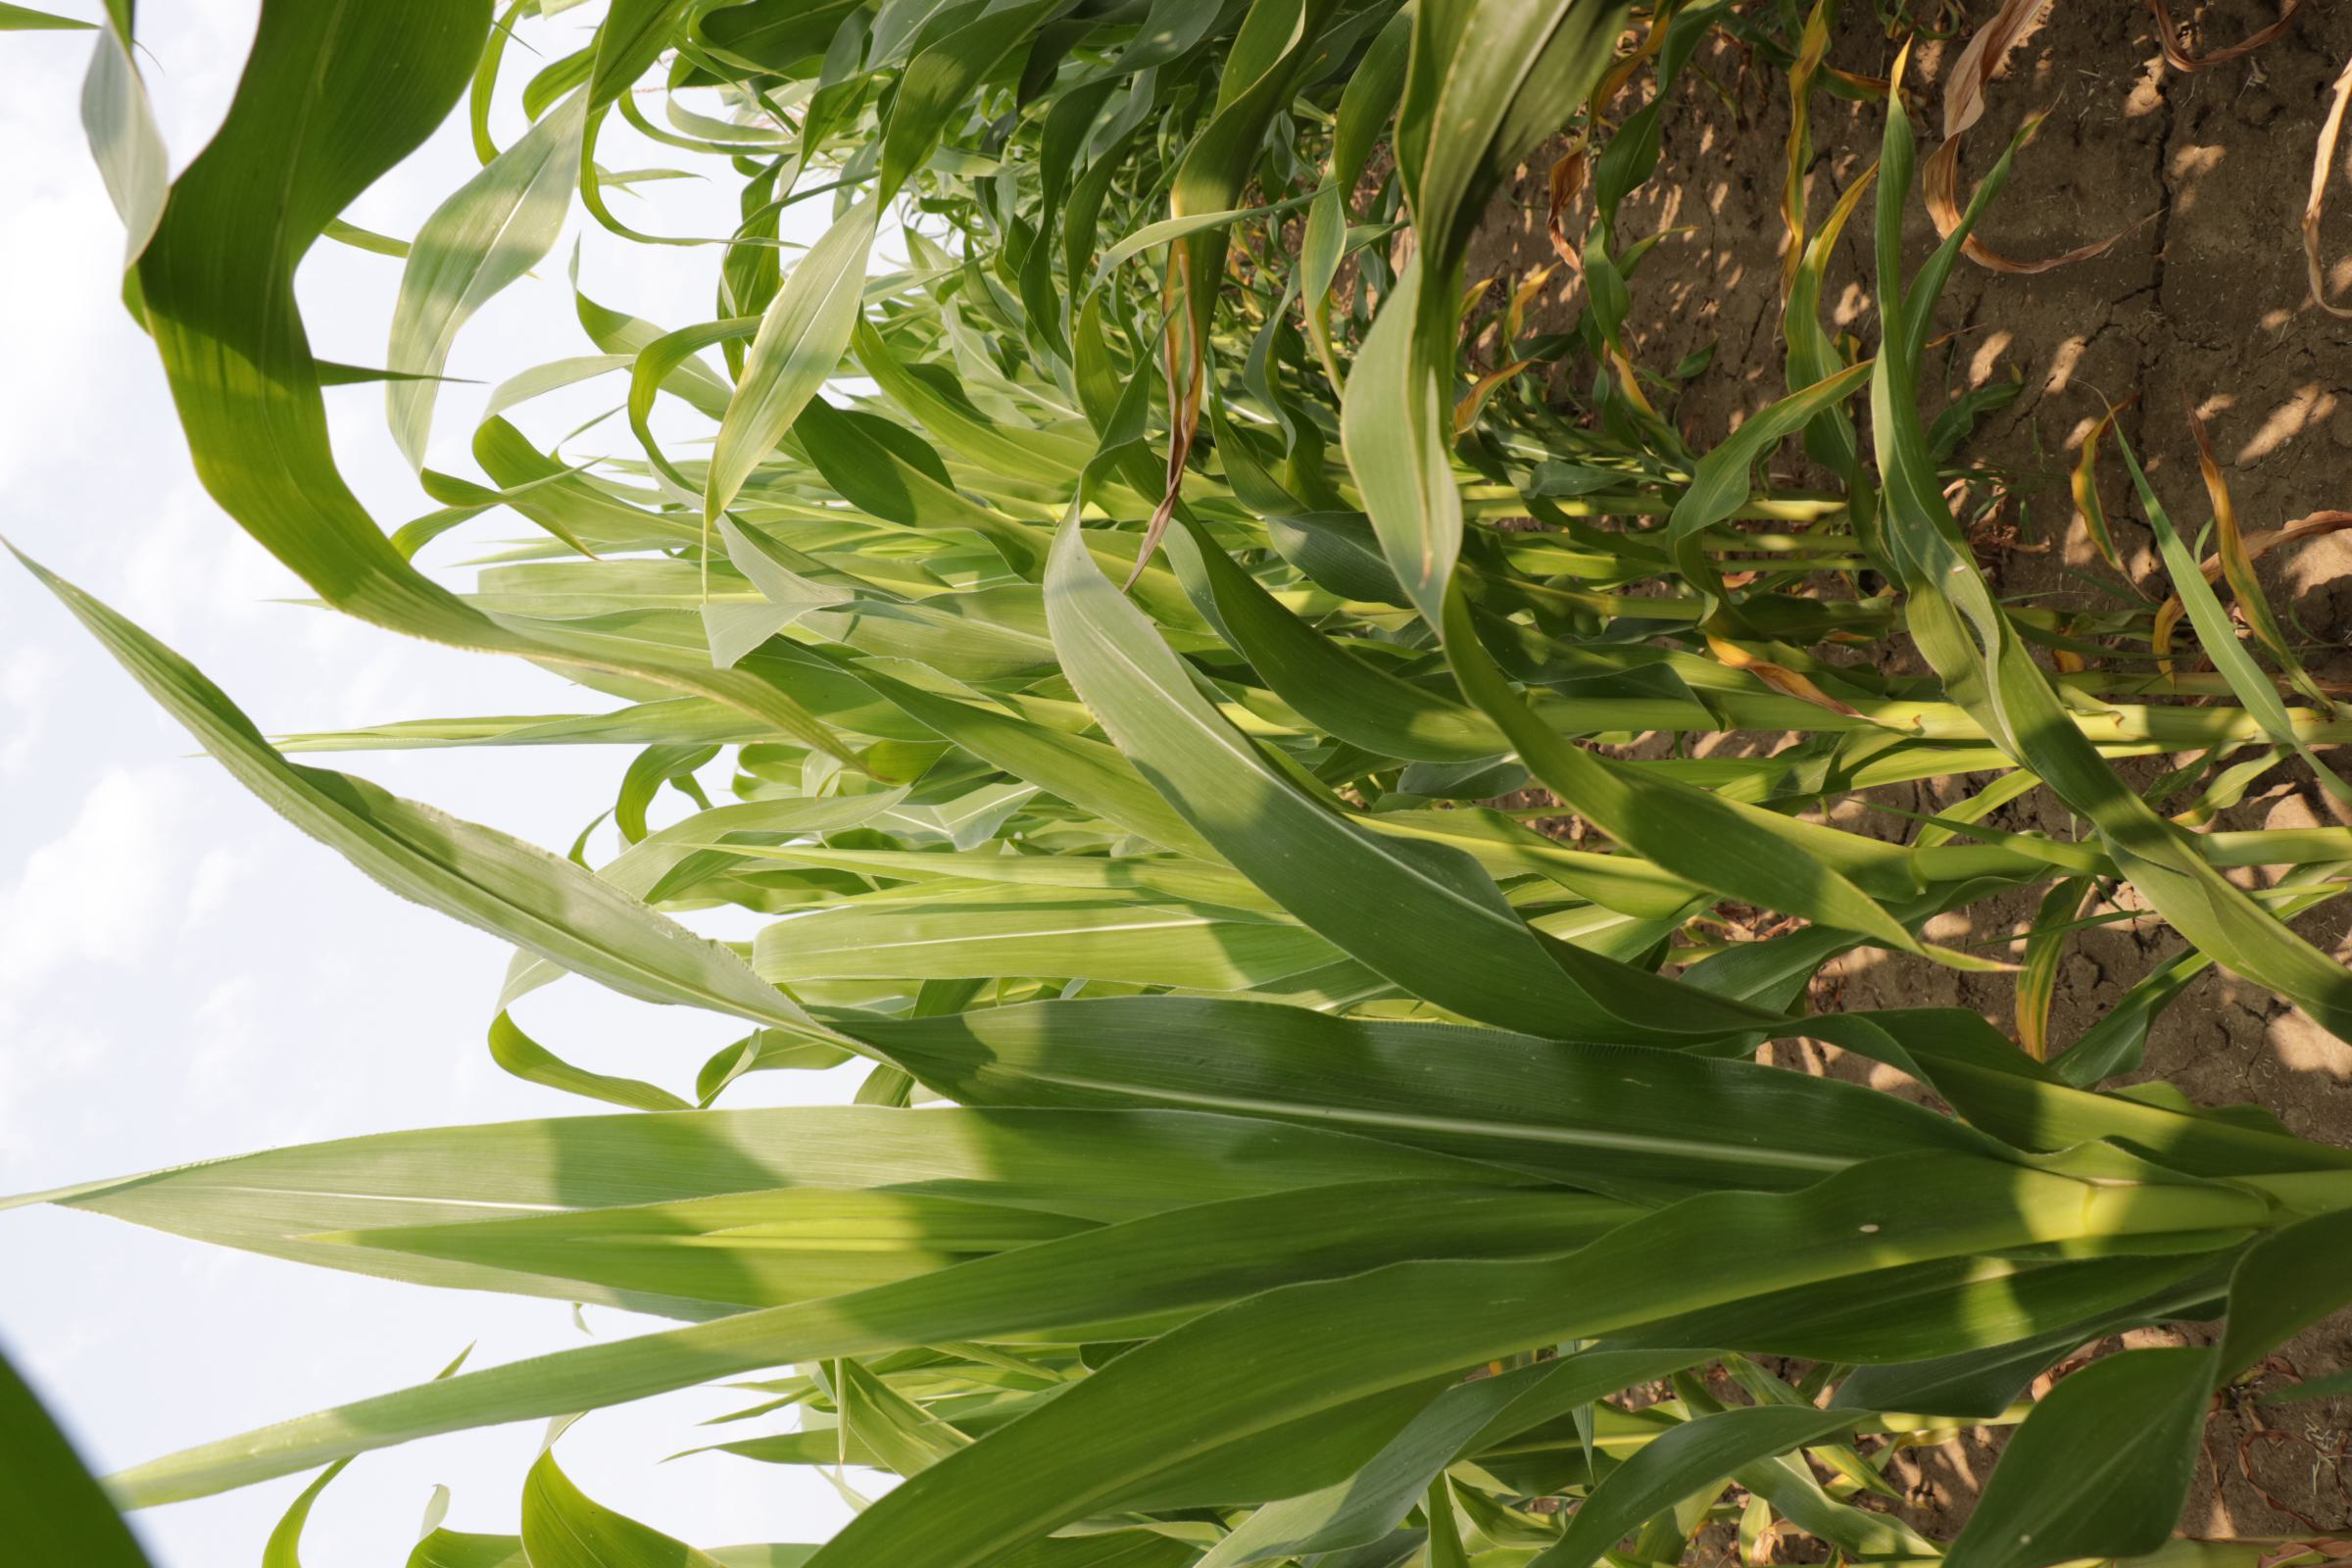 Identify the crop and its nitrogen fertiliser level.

maize, full nitrogen fertilisation
